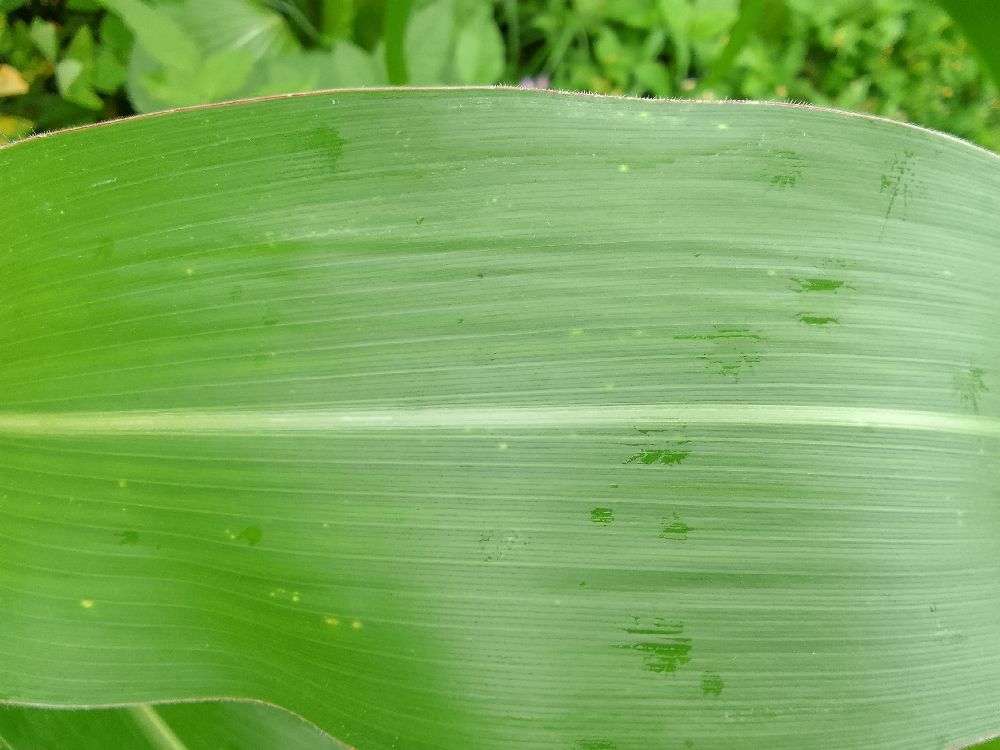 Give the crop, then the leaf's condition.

maize, healthy
